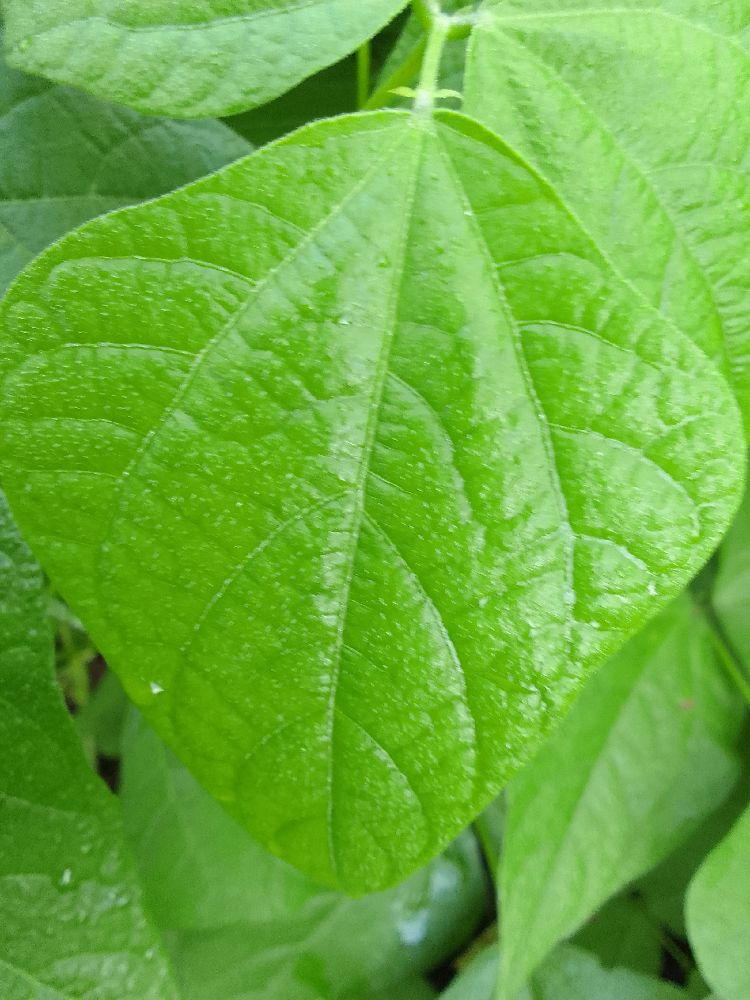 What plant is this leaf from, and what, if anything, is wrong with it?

common bean, healthy
